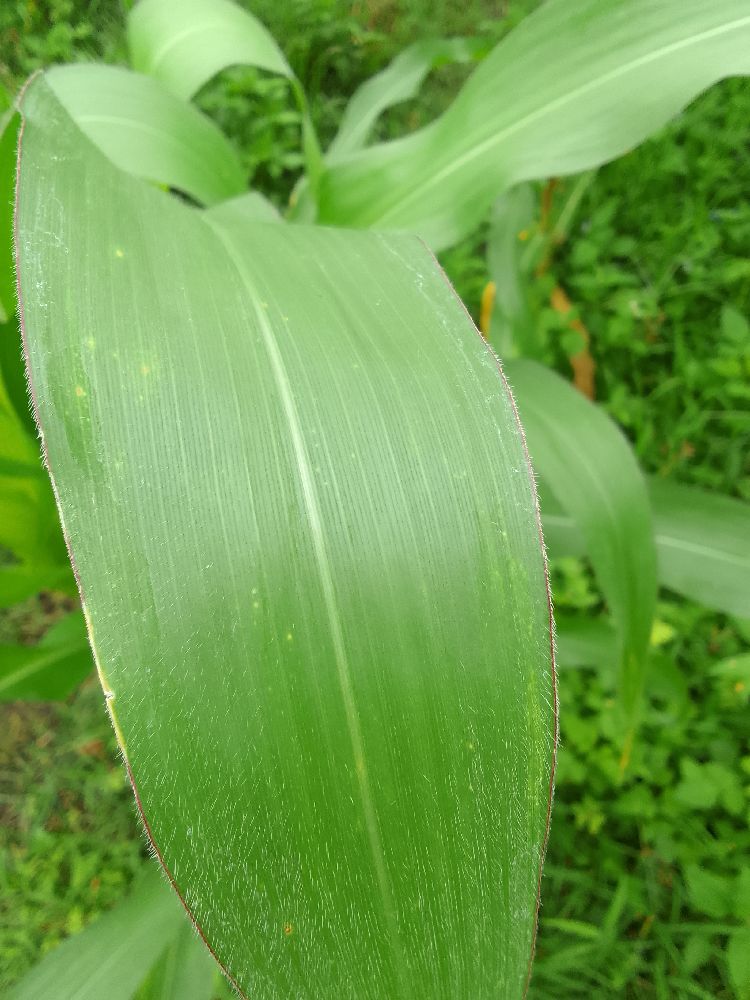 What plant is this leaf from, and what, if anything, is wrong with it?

maize, healthy
